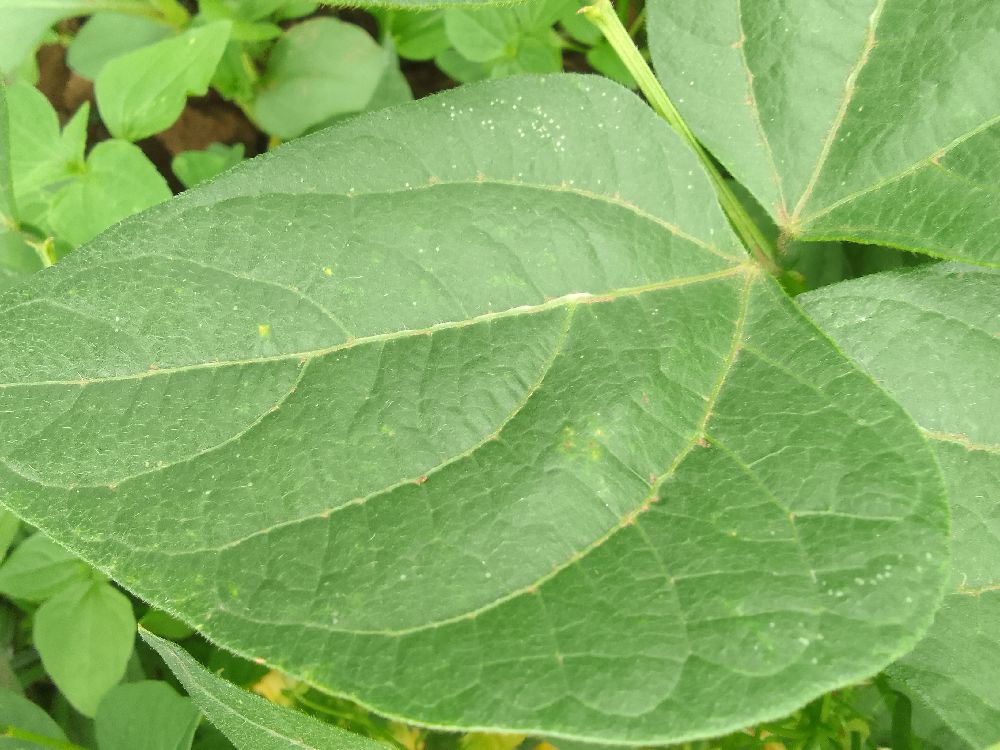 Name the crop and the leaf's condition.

common bean, healthy
